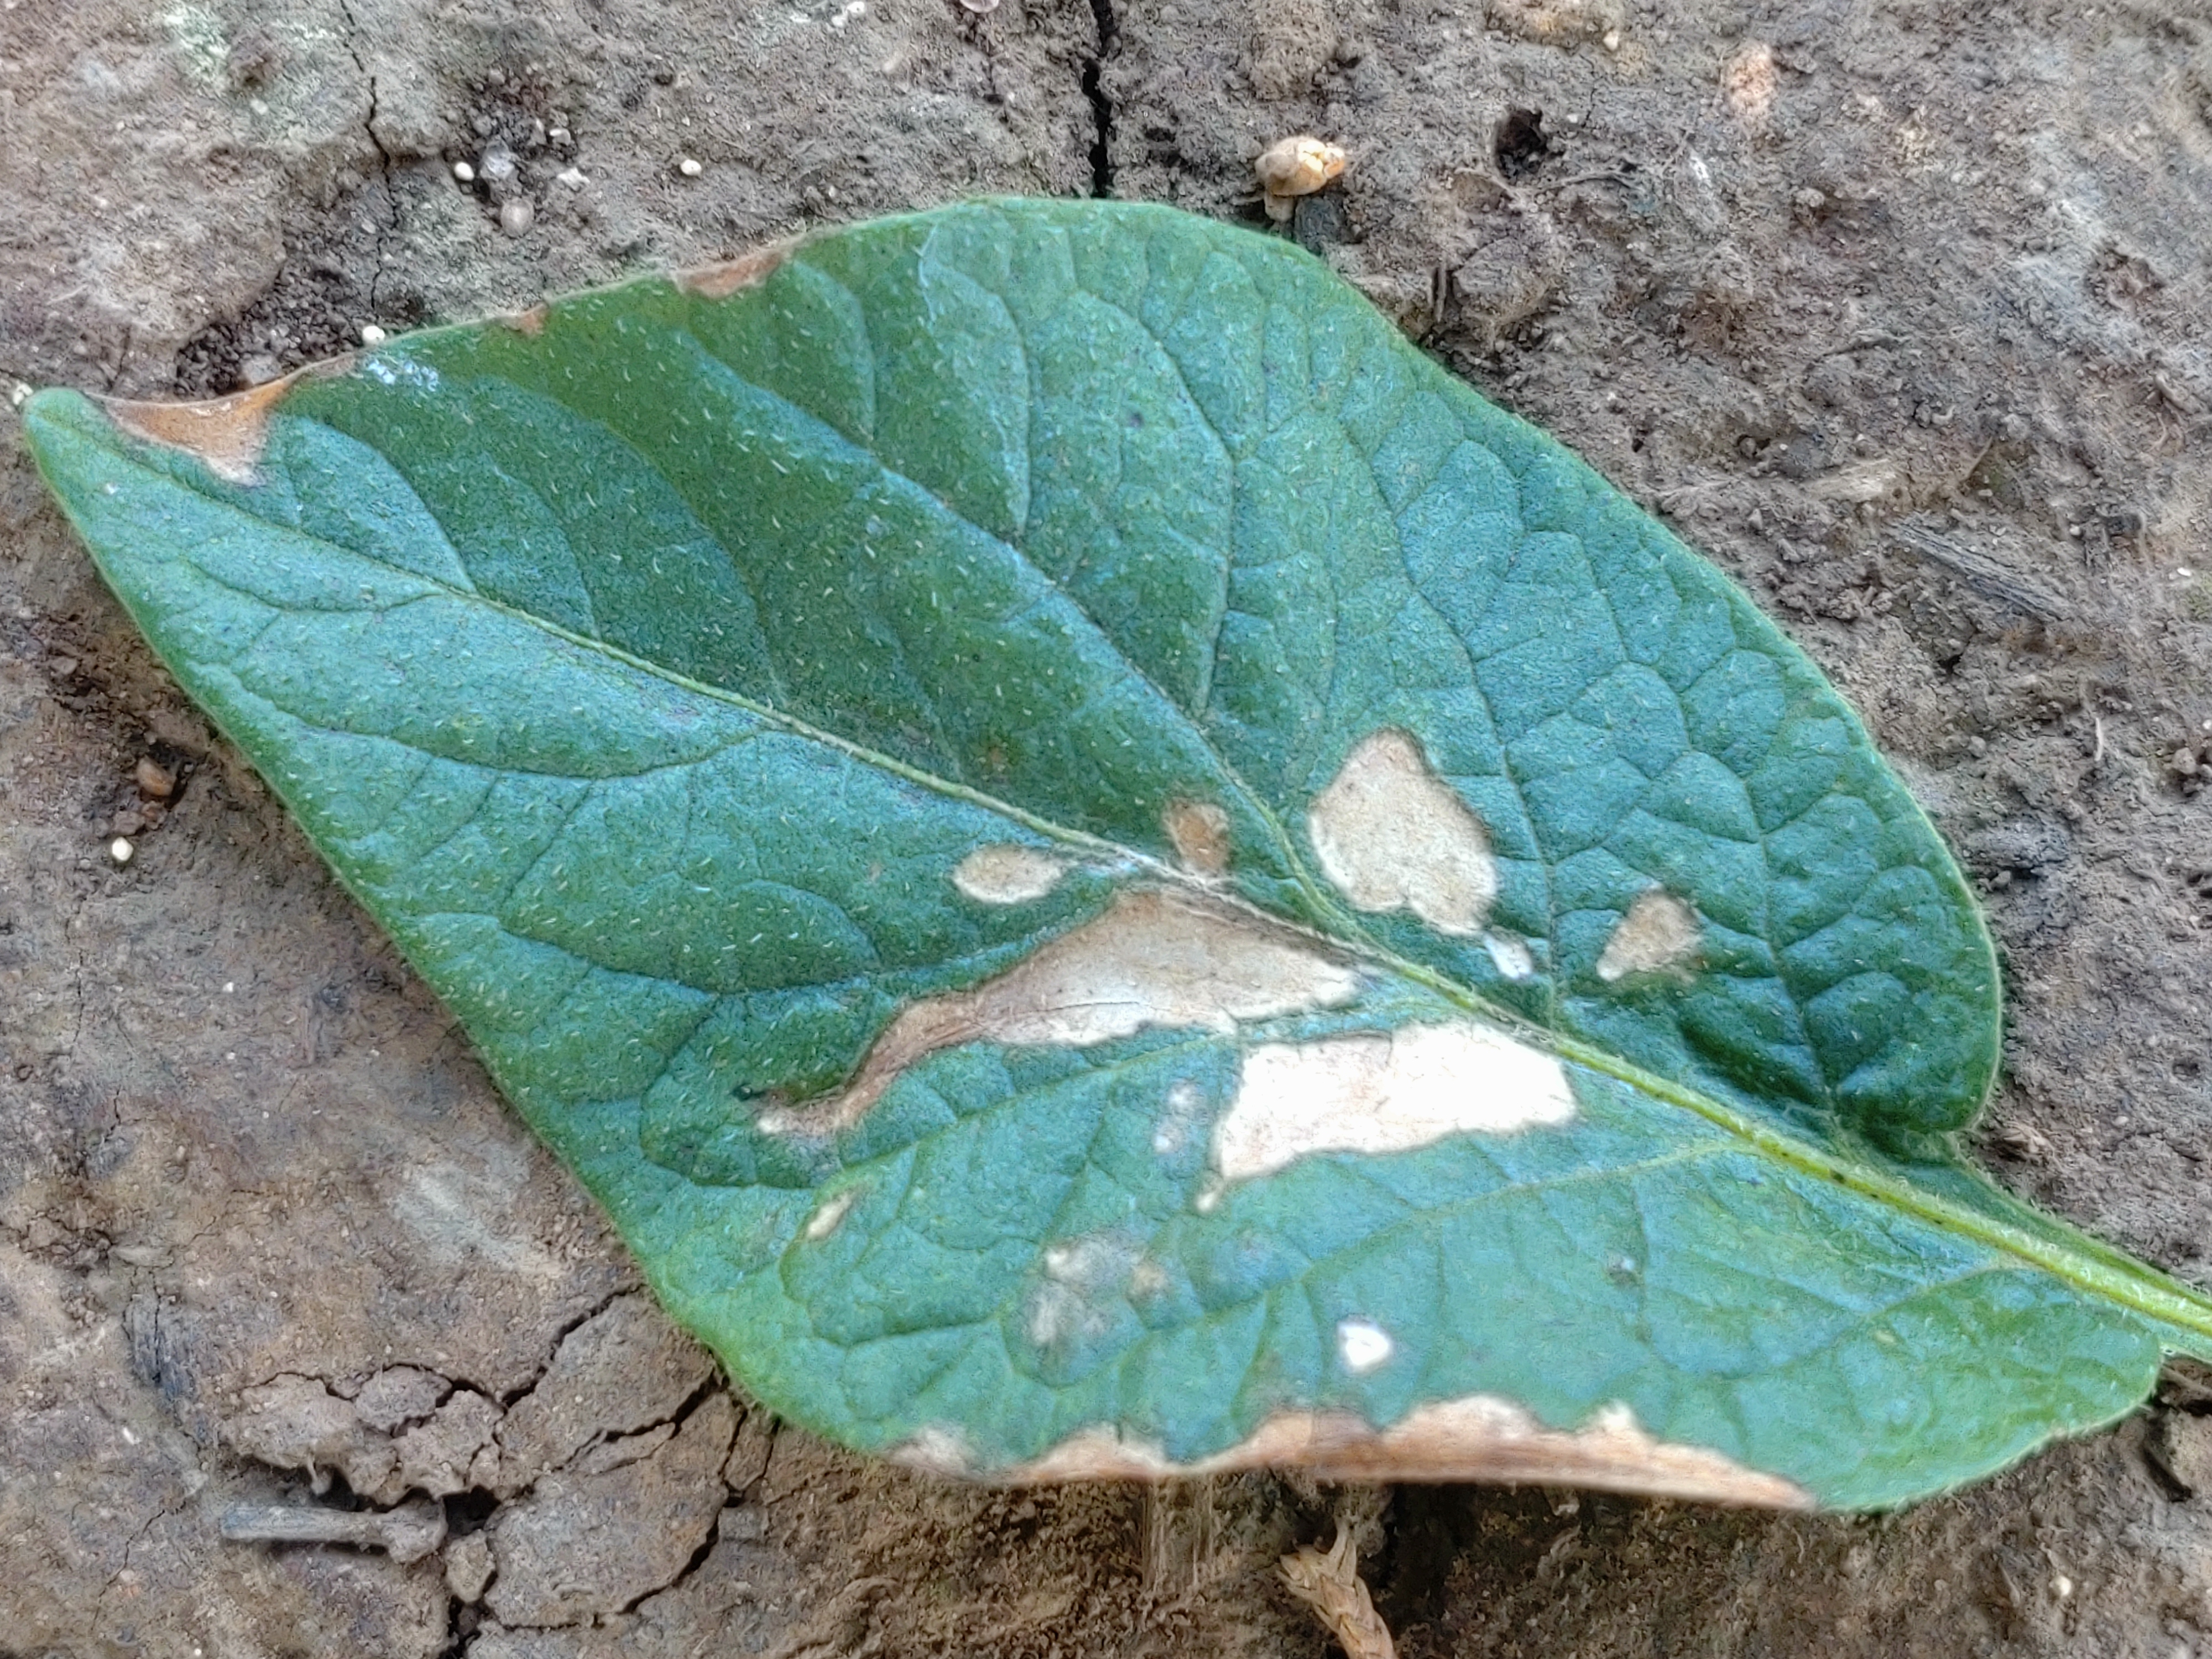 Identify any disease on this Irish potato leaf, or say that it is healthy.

early blight
